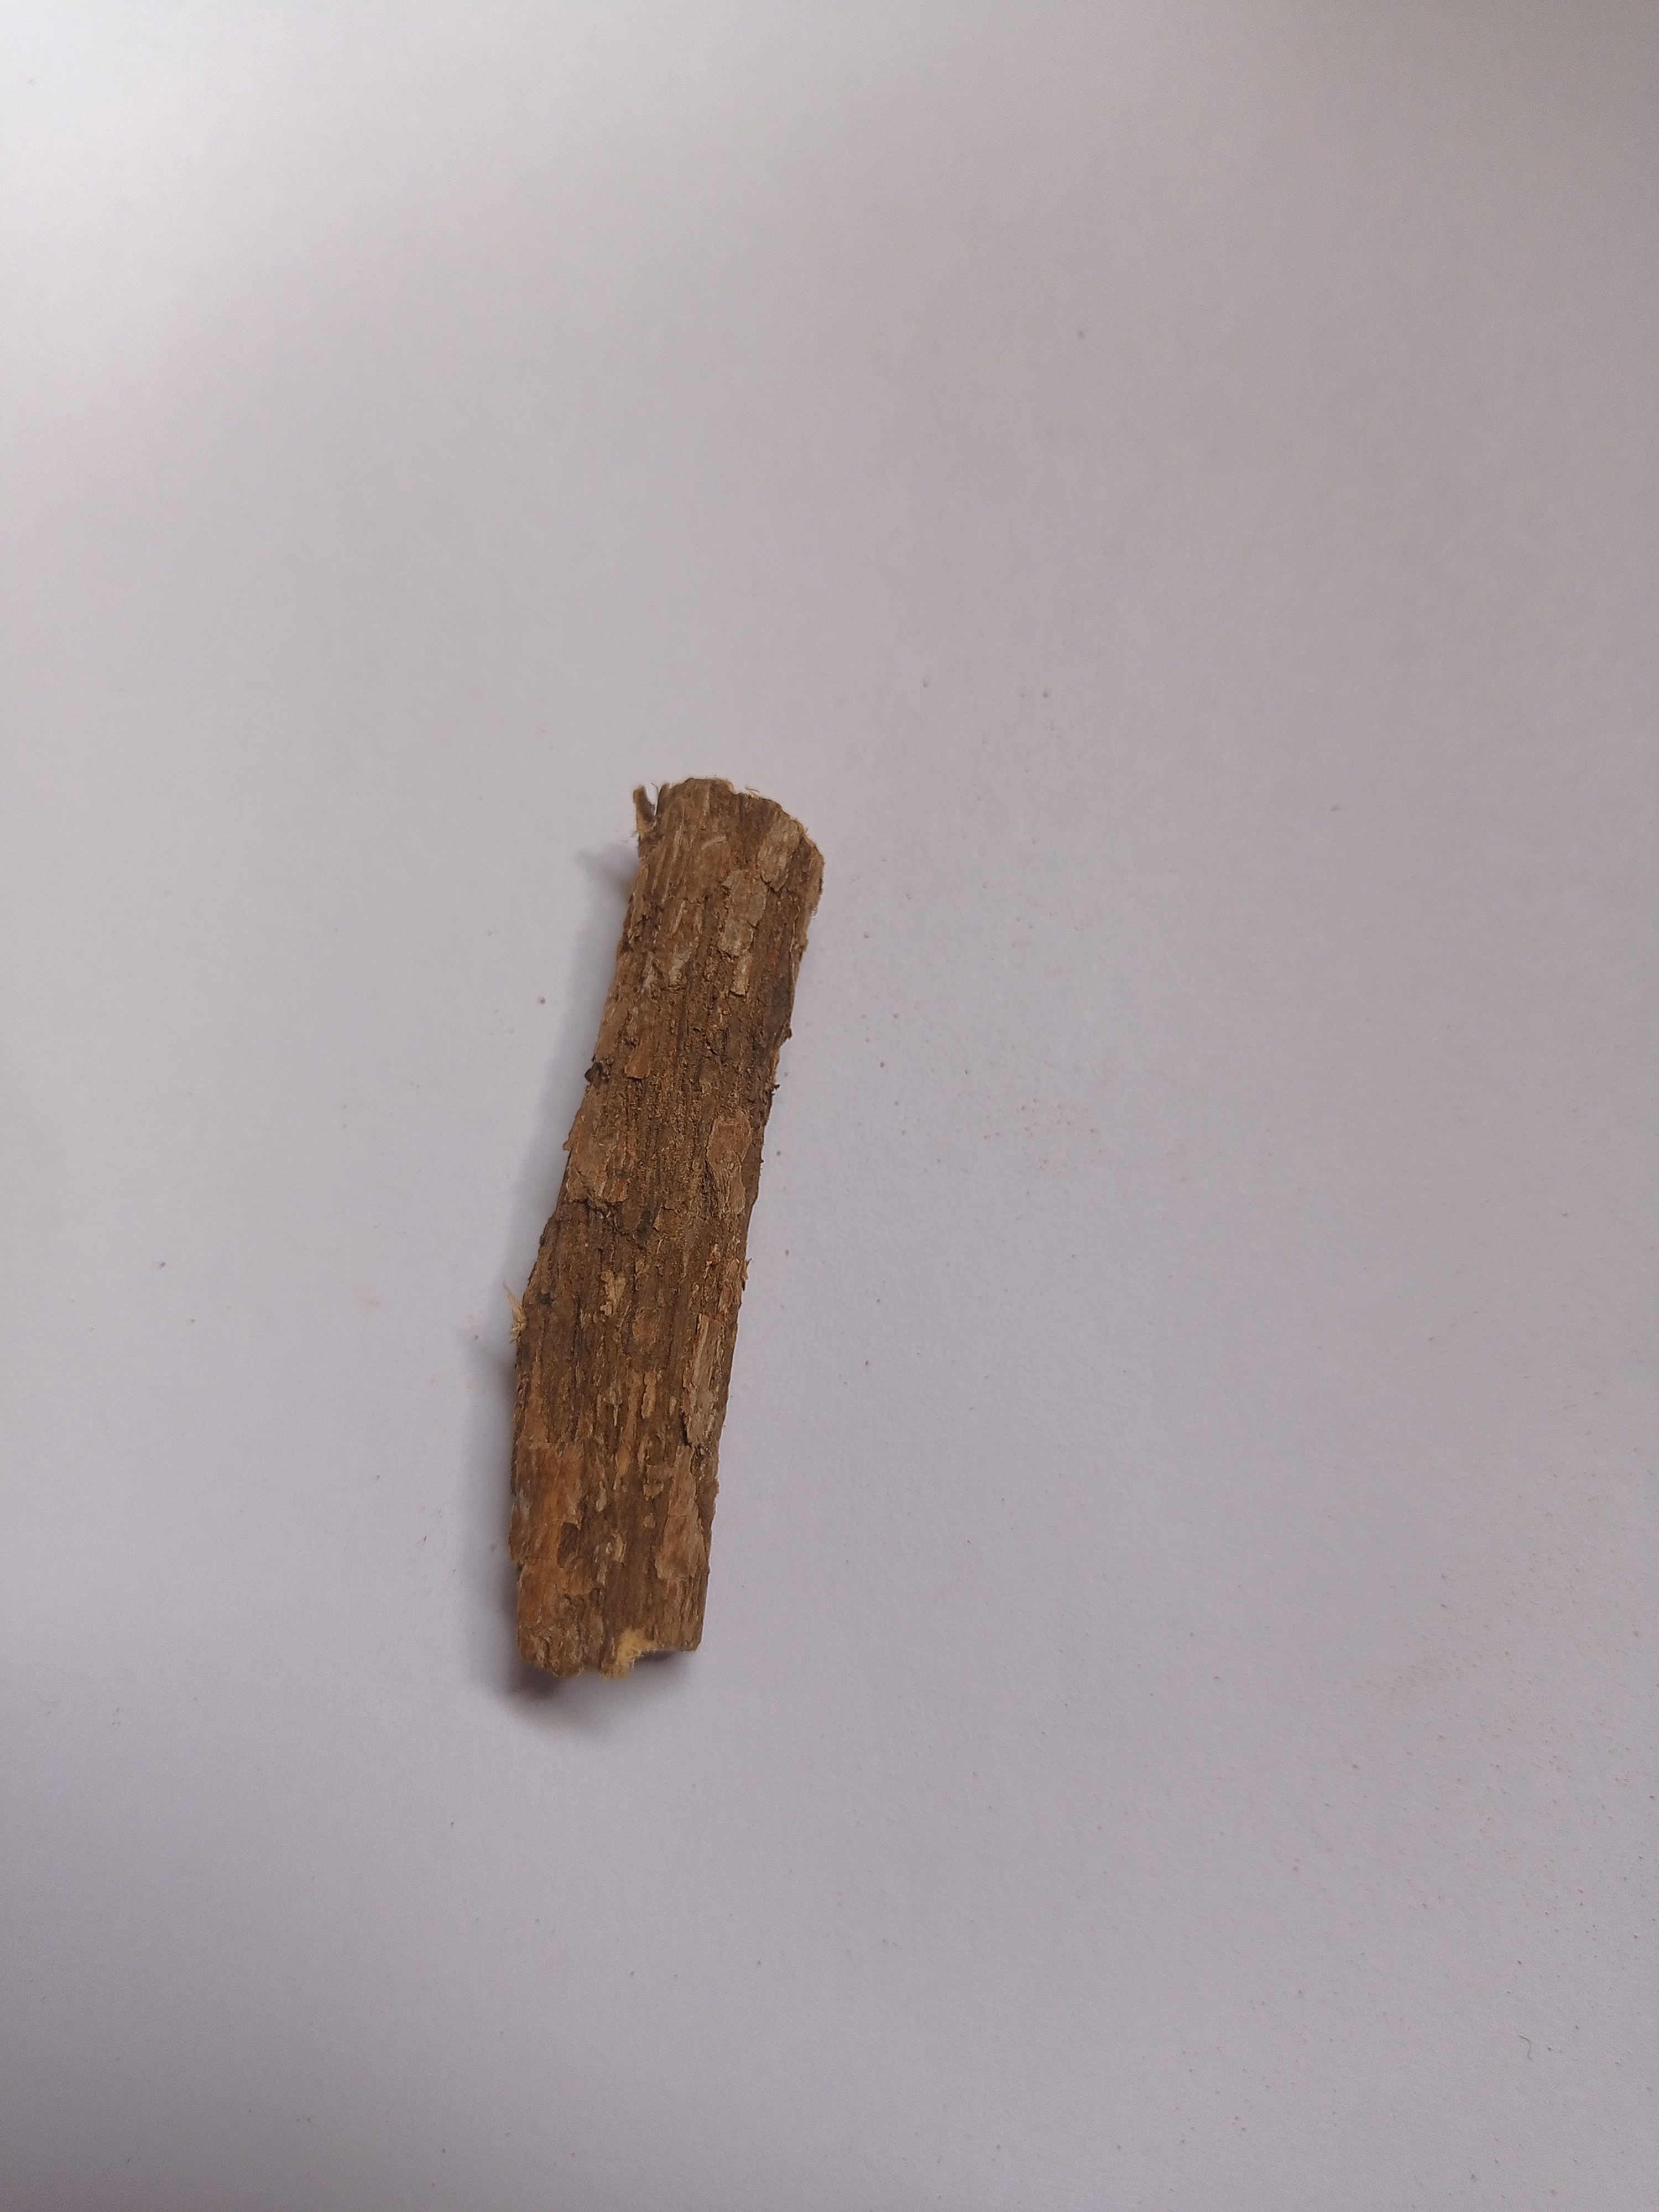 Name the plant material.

jesthamadh
